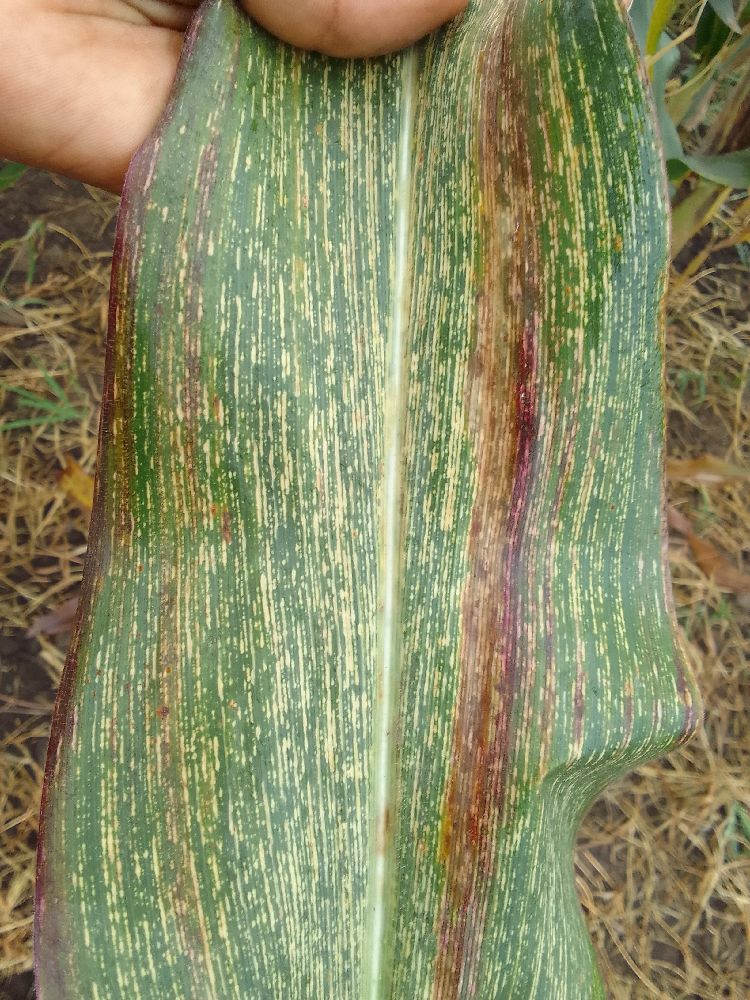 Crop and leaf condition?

maize, maize streak virus
